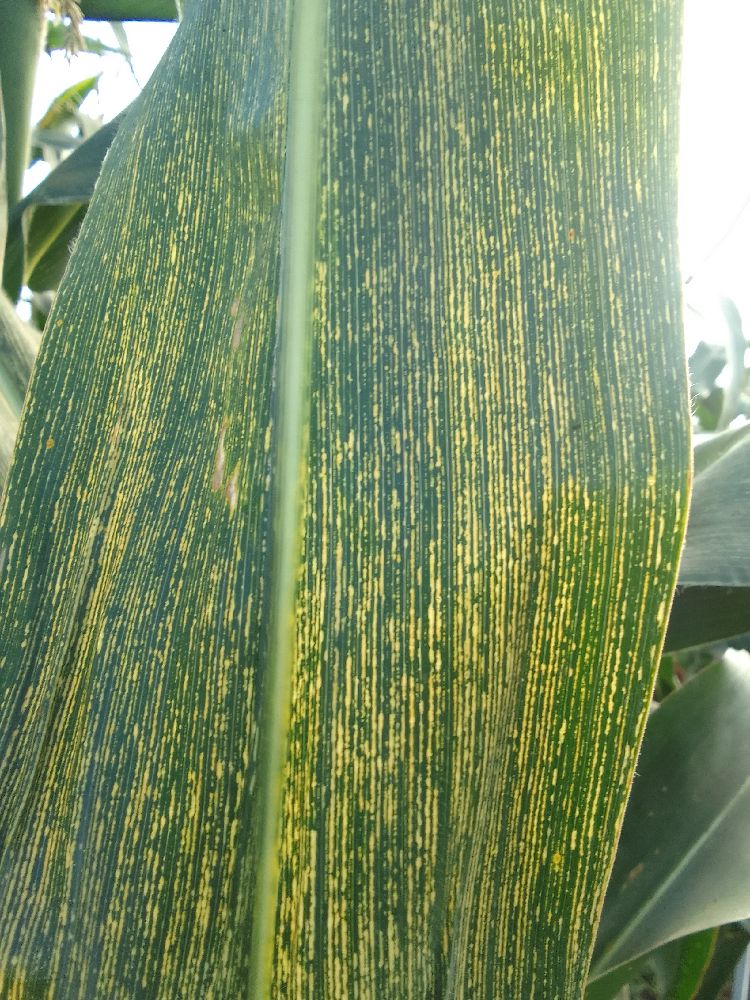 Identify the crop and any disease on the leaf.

maize, maize streak virus
